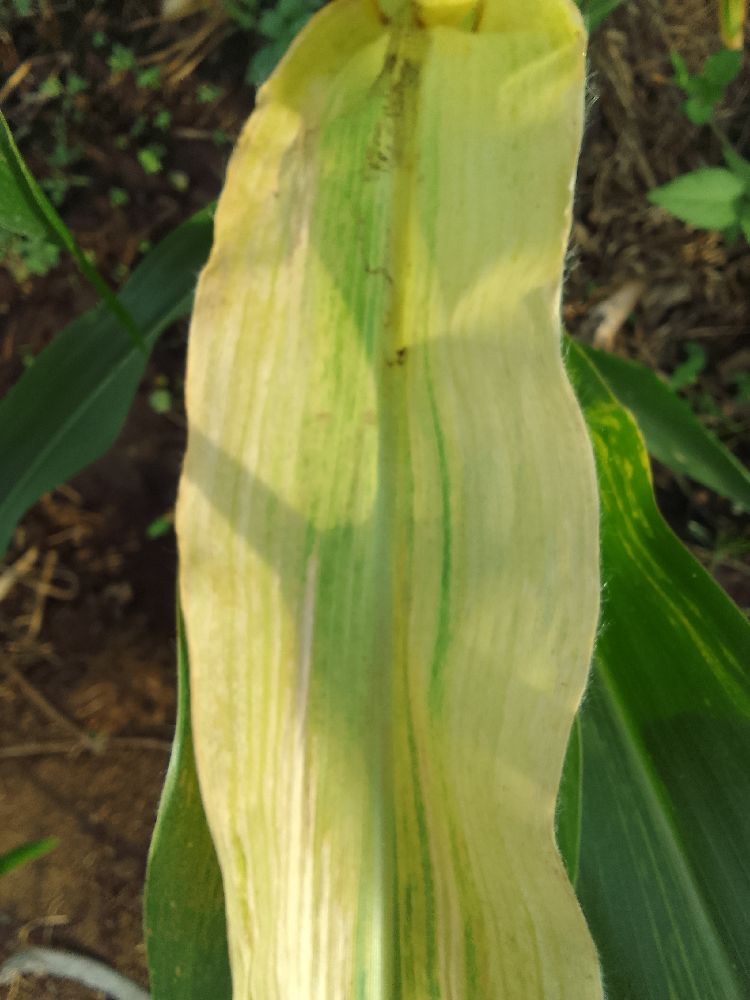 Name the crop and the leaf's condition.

maize, maize lethal necrosis
